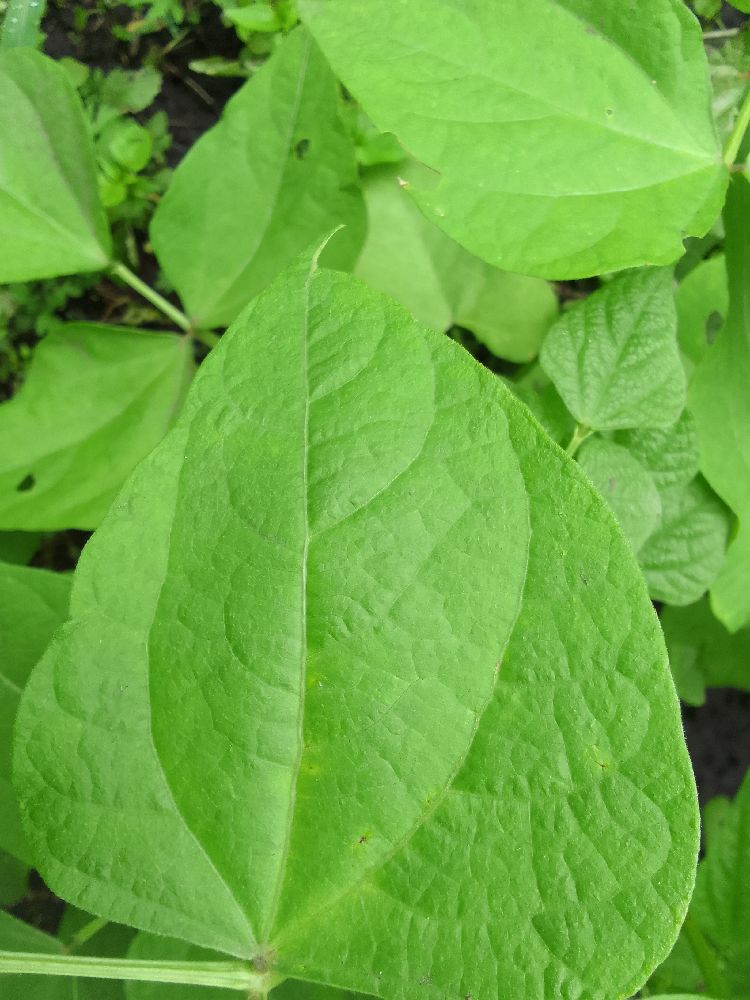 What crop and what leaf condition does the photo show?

common bean, healthy
